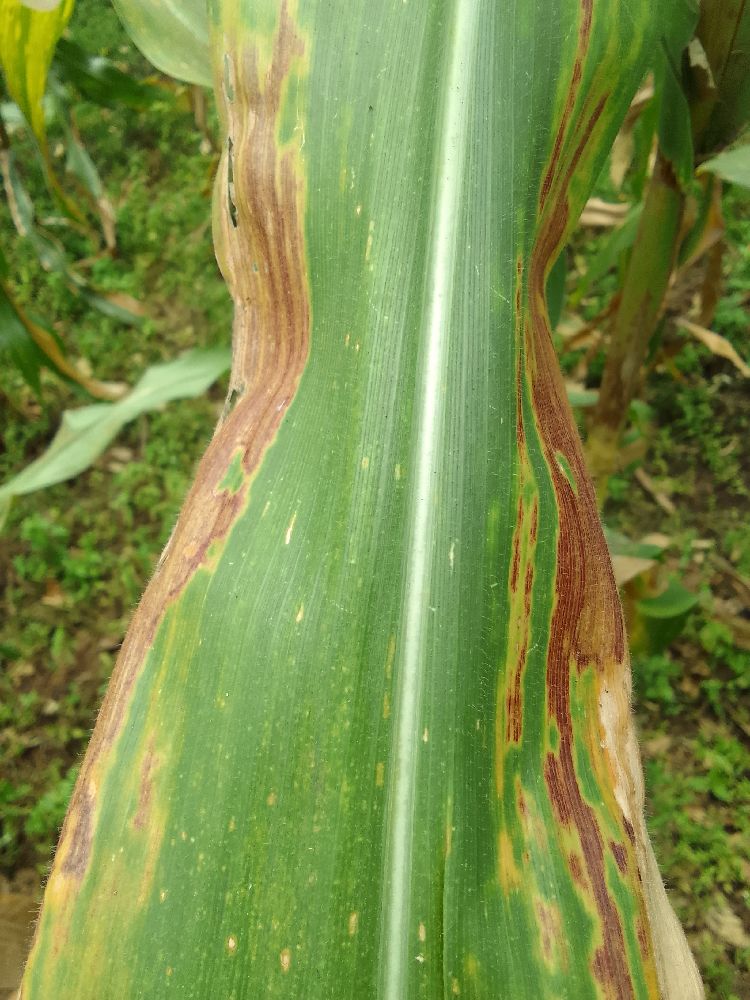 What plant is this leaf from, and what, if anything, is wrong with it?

maize, maize lethal necrosis
